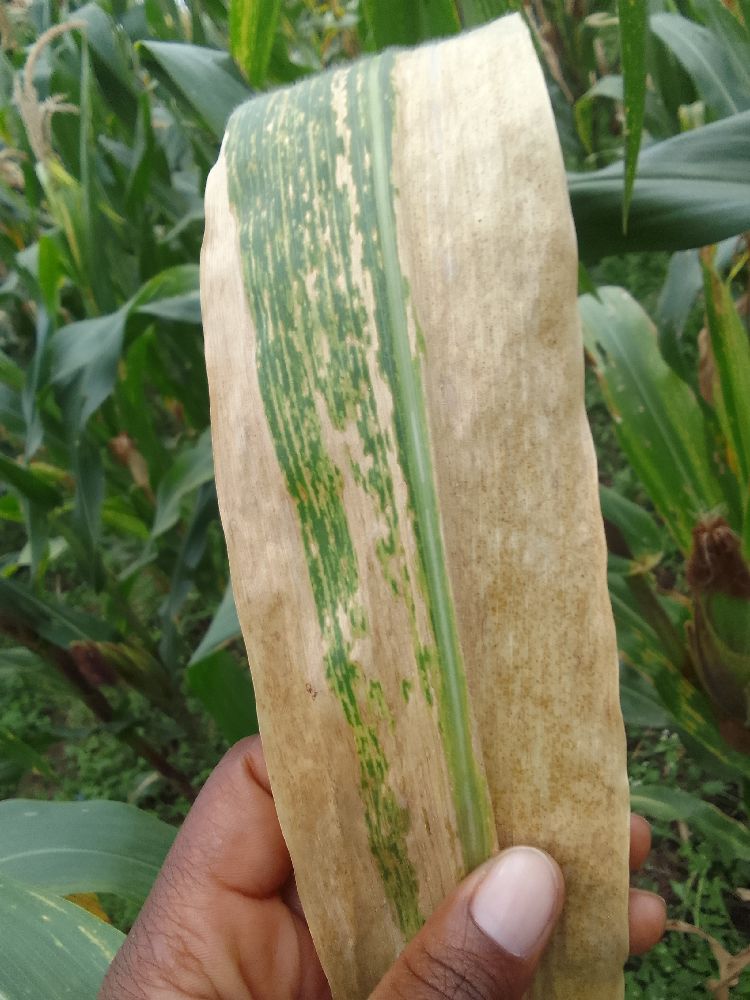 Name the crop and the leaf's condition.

maize, maize lethal necrosis
